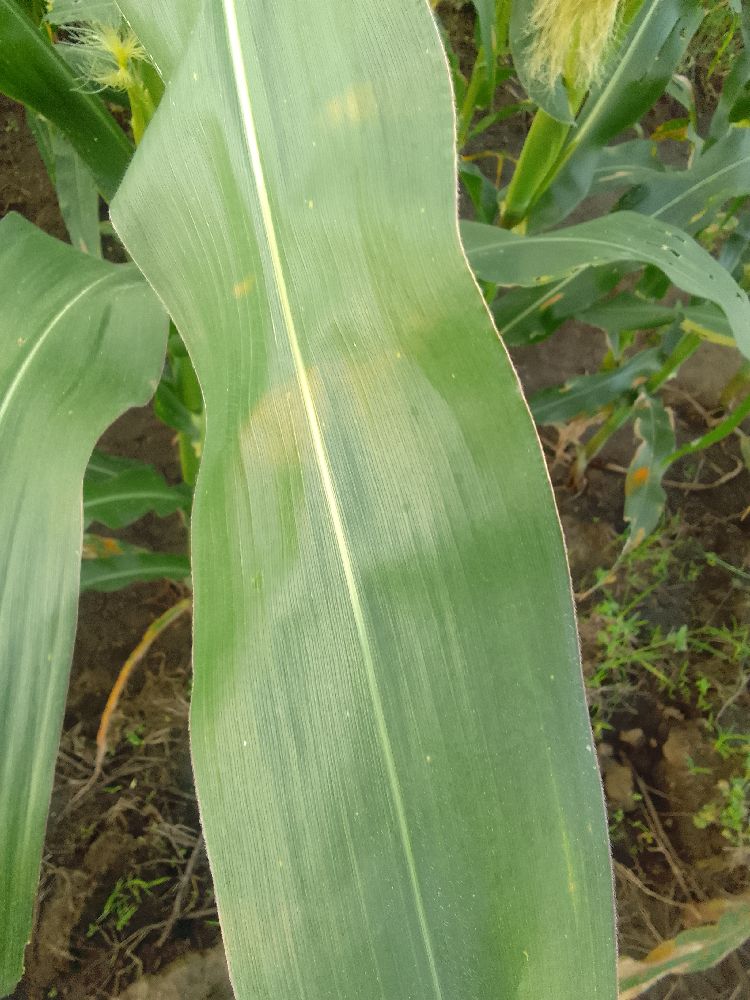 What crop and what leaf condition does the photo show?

maize, healthy
